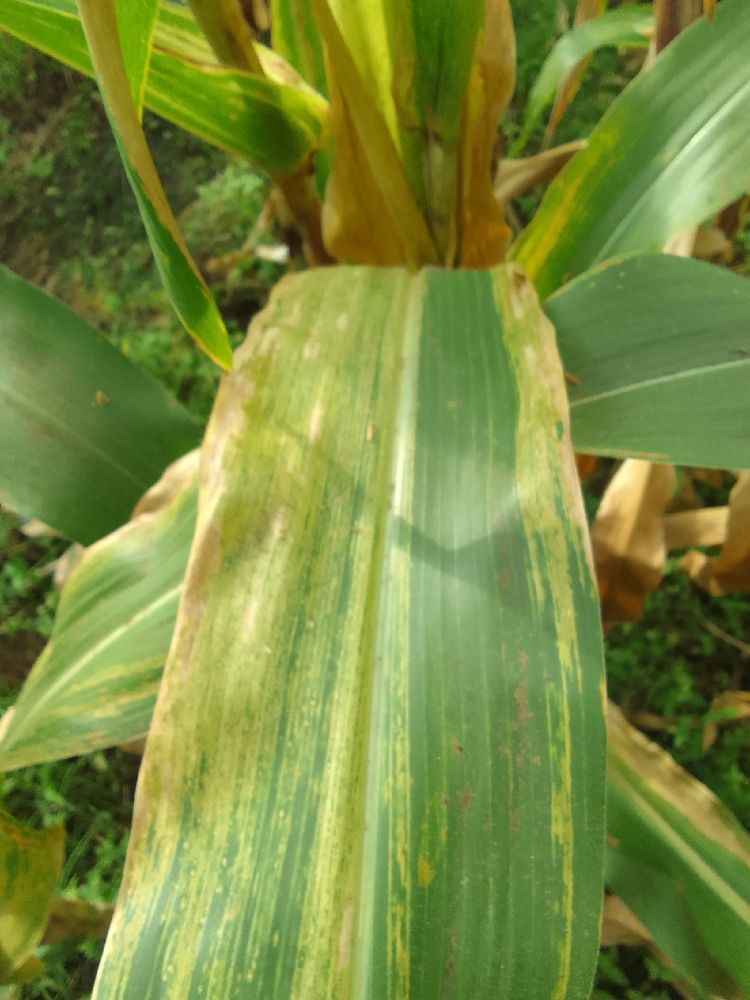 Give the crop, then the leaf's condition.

maize, maize lethal necrosis
